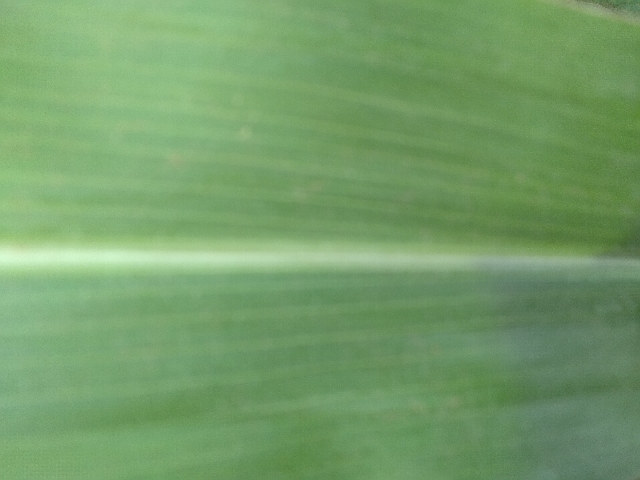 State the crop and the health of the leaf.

maize, healthy
